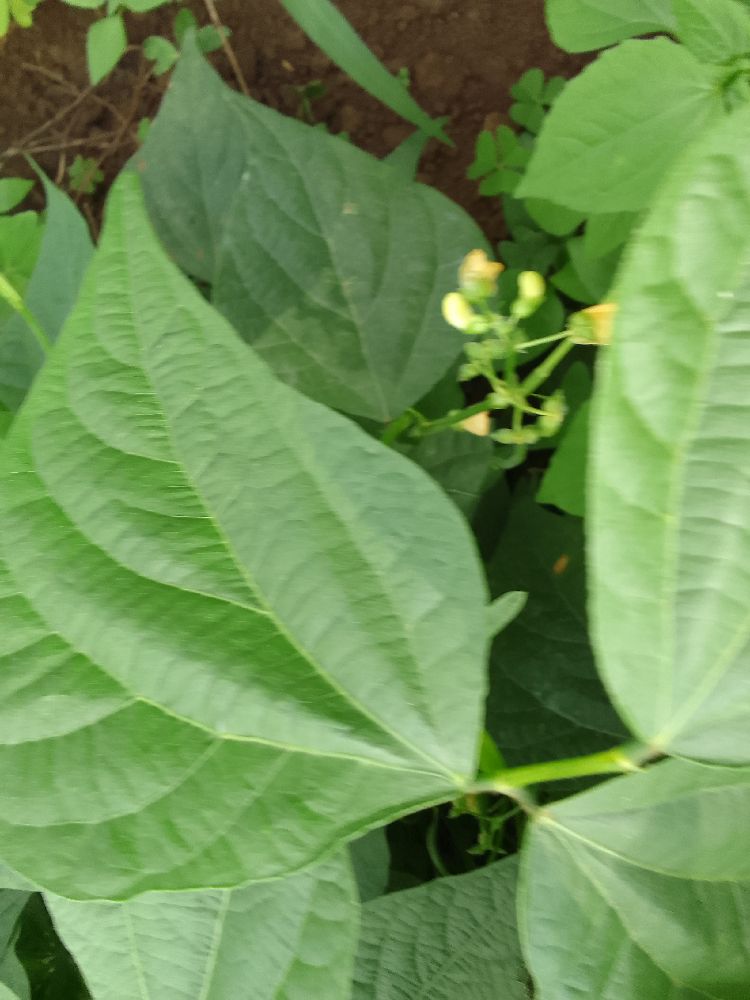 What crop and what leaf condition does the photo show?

common bean, healthy
